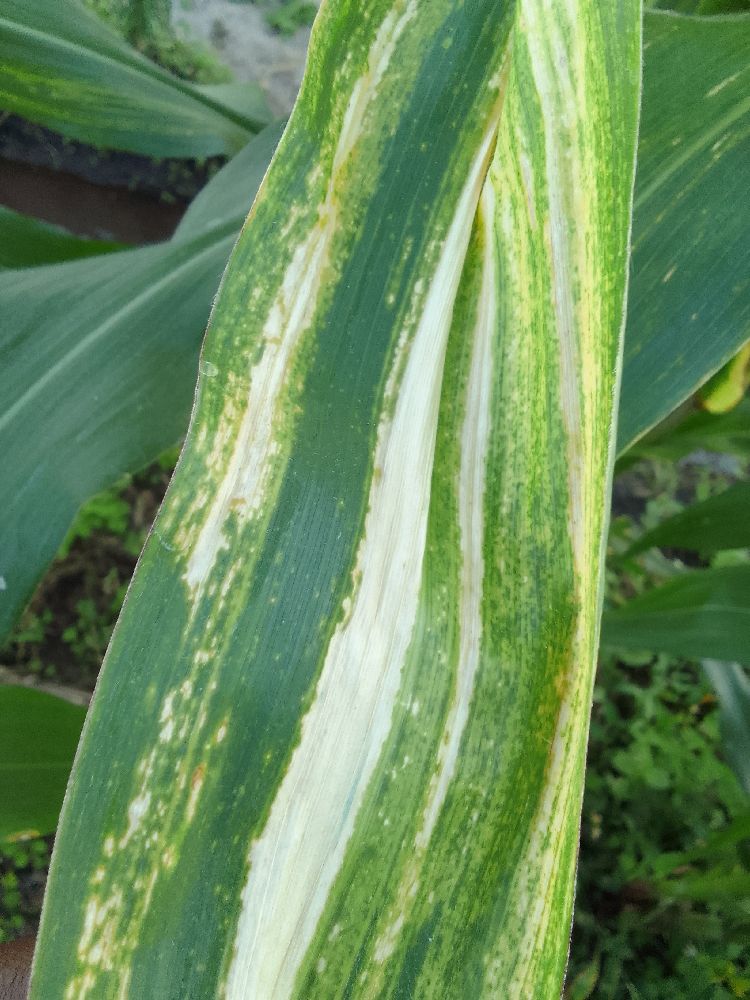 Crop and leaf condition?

maize, maize lethal necrosis
